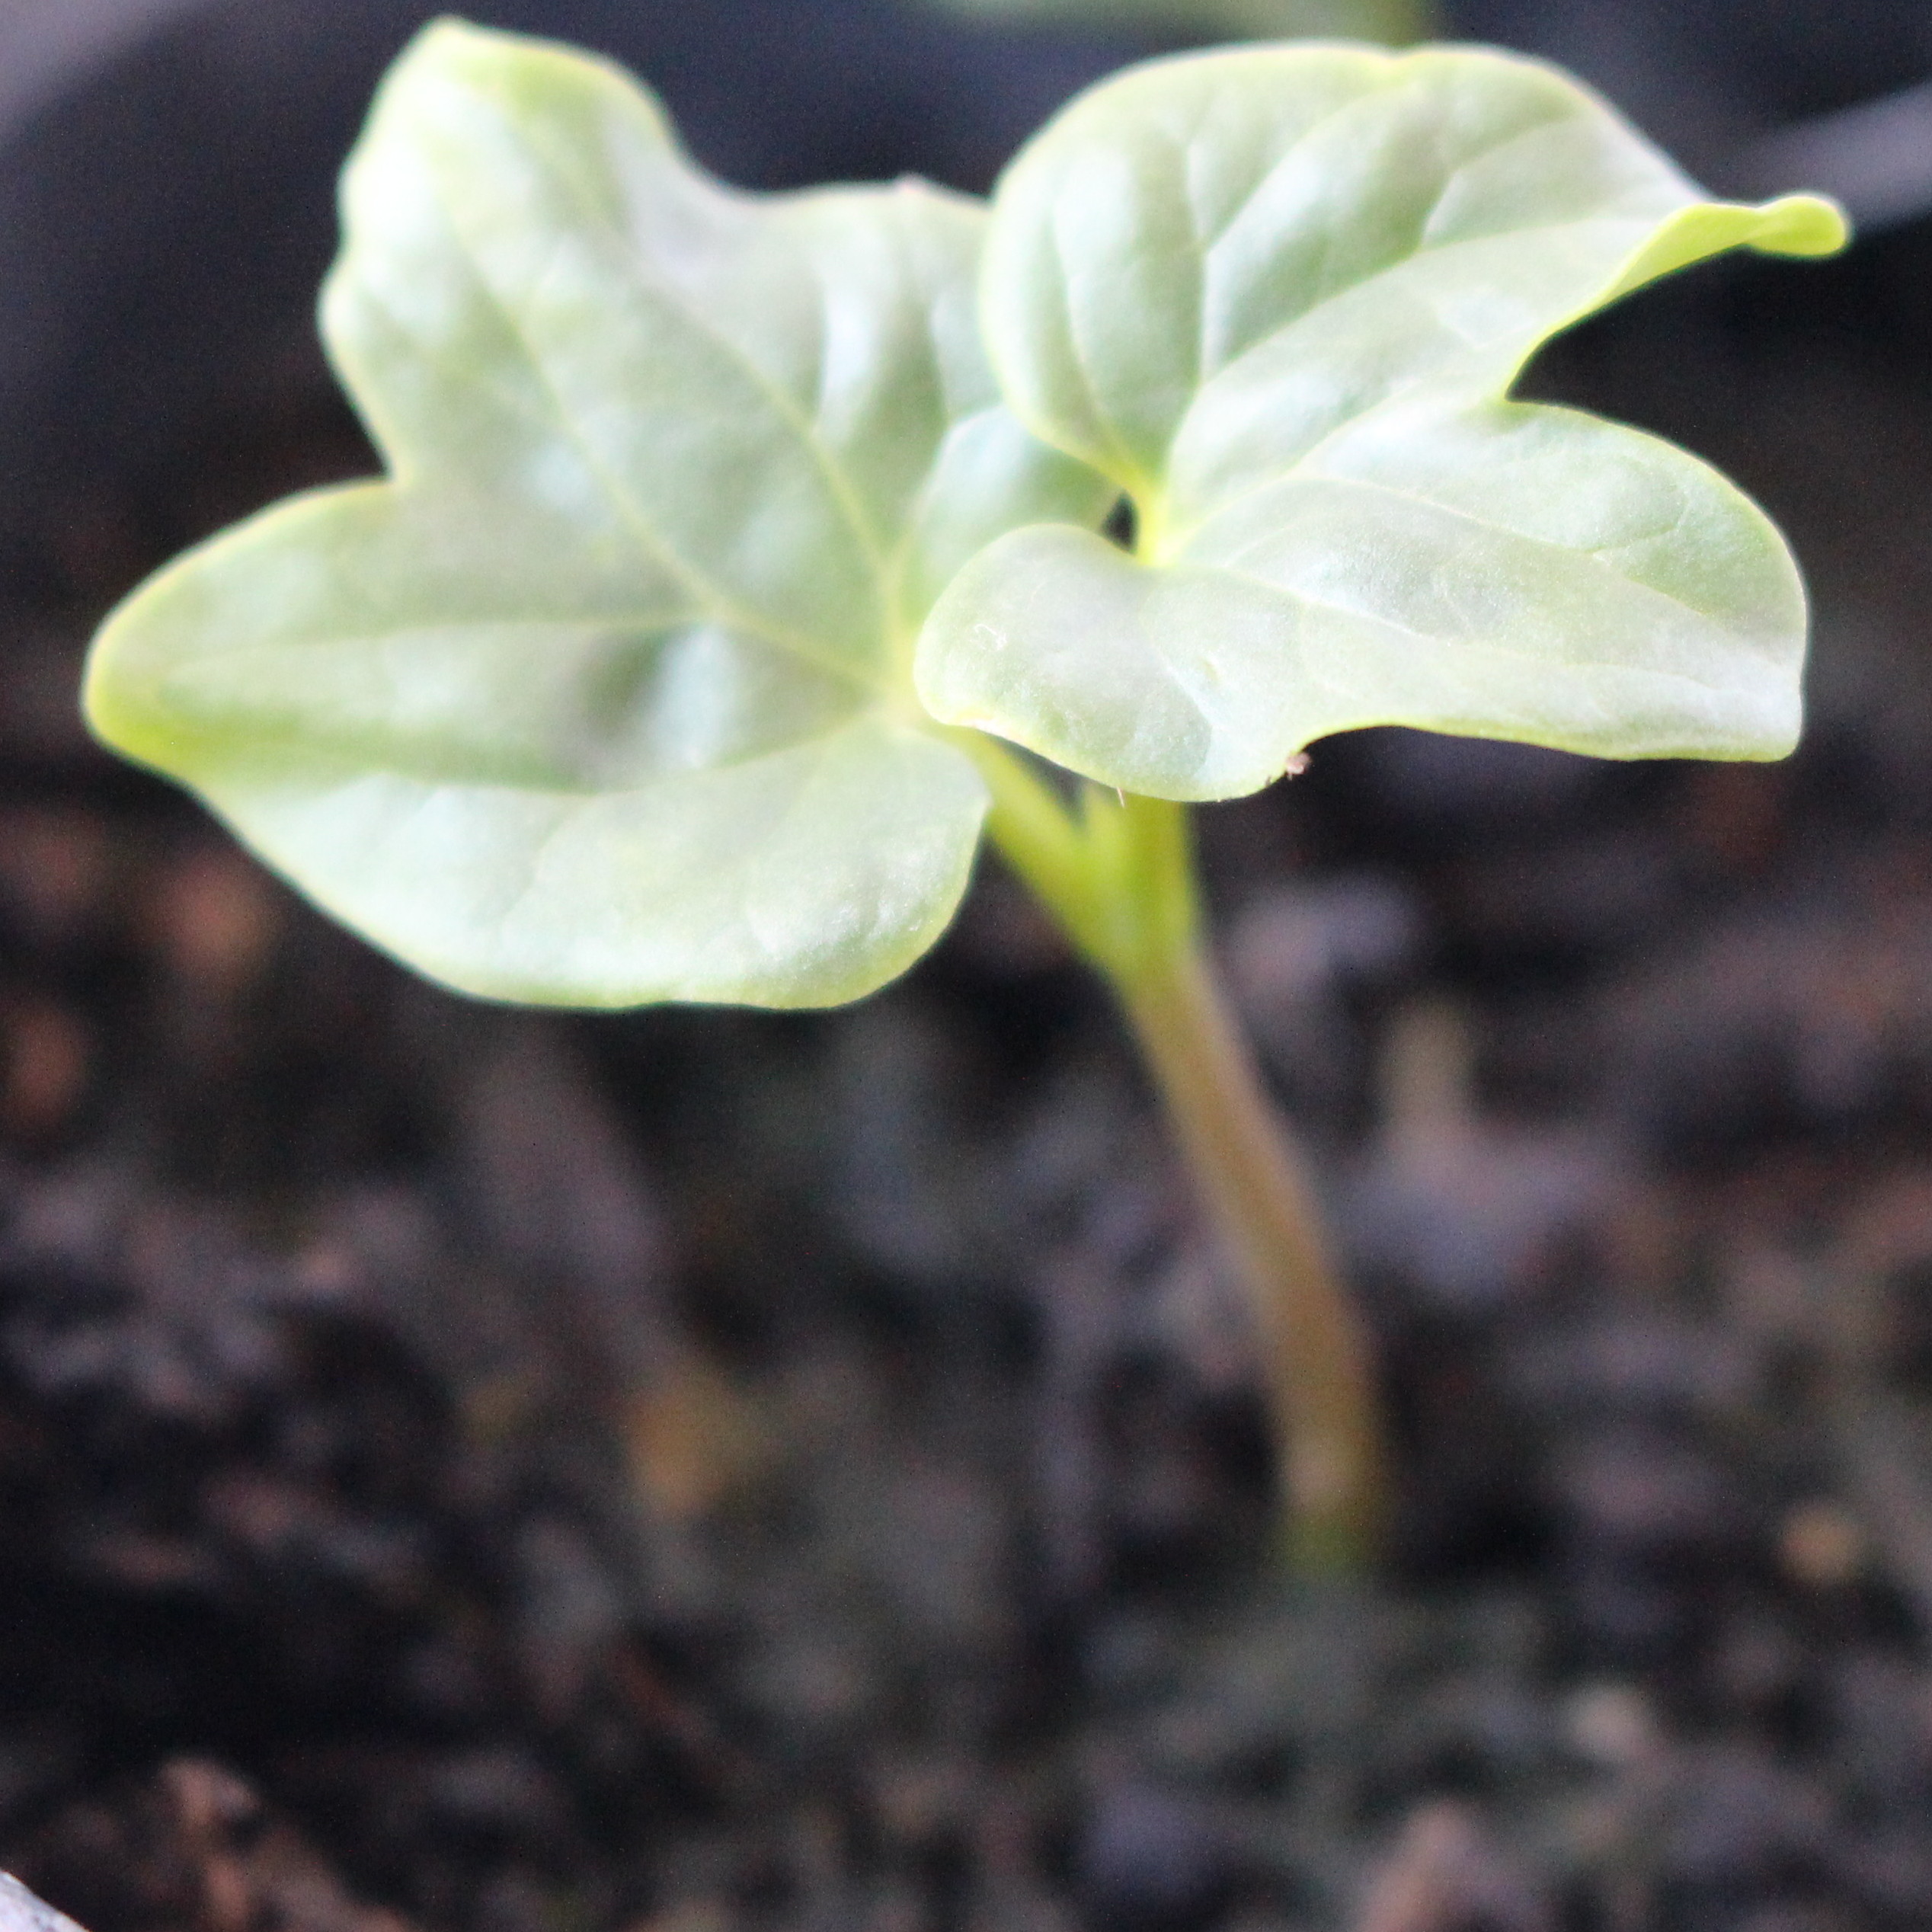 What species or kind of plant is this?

Convolvulus arvensis
